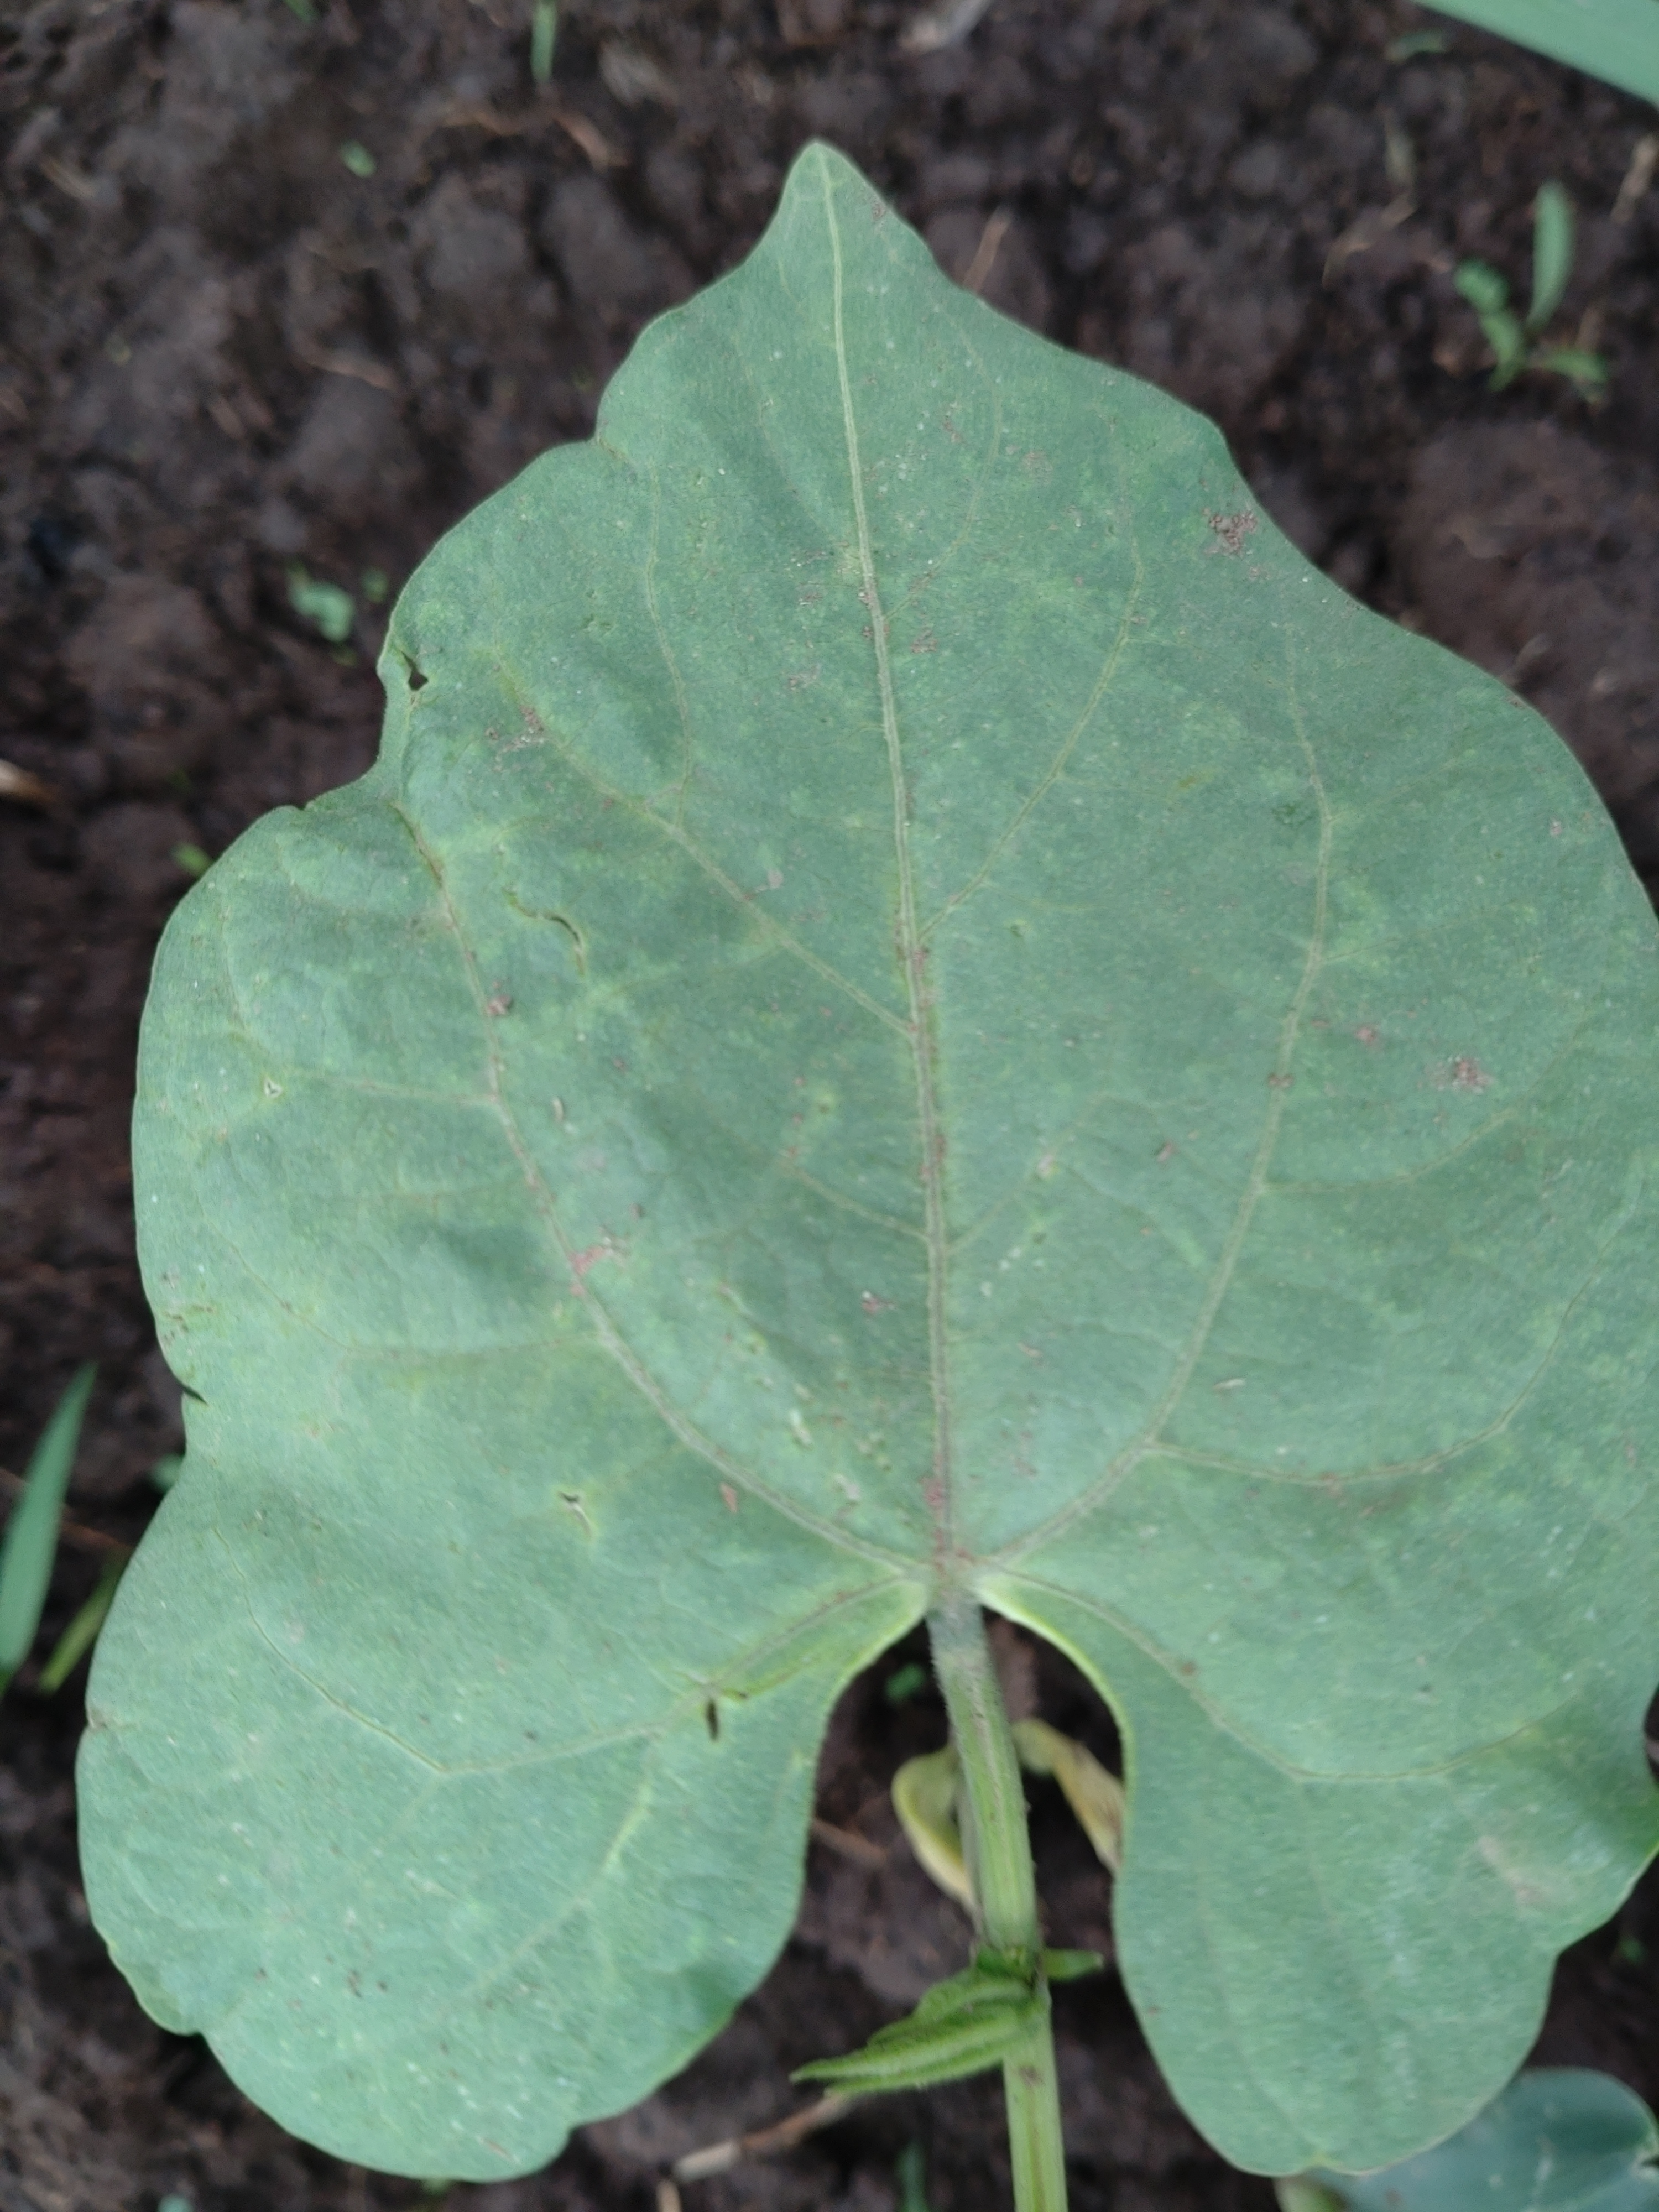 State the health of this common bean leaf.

healthy
